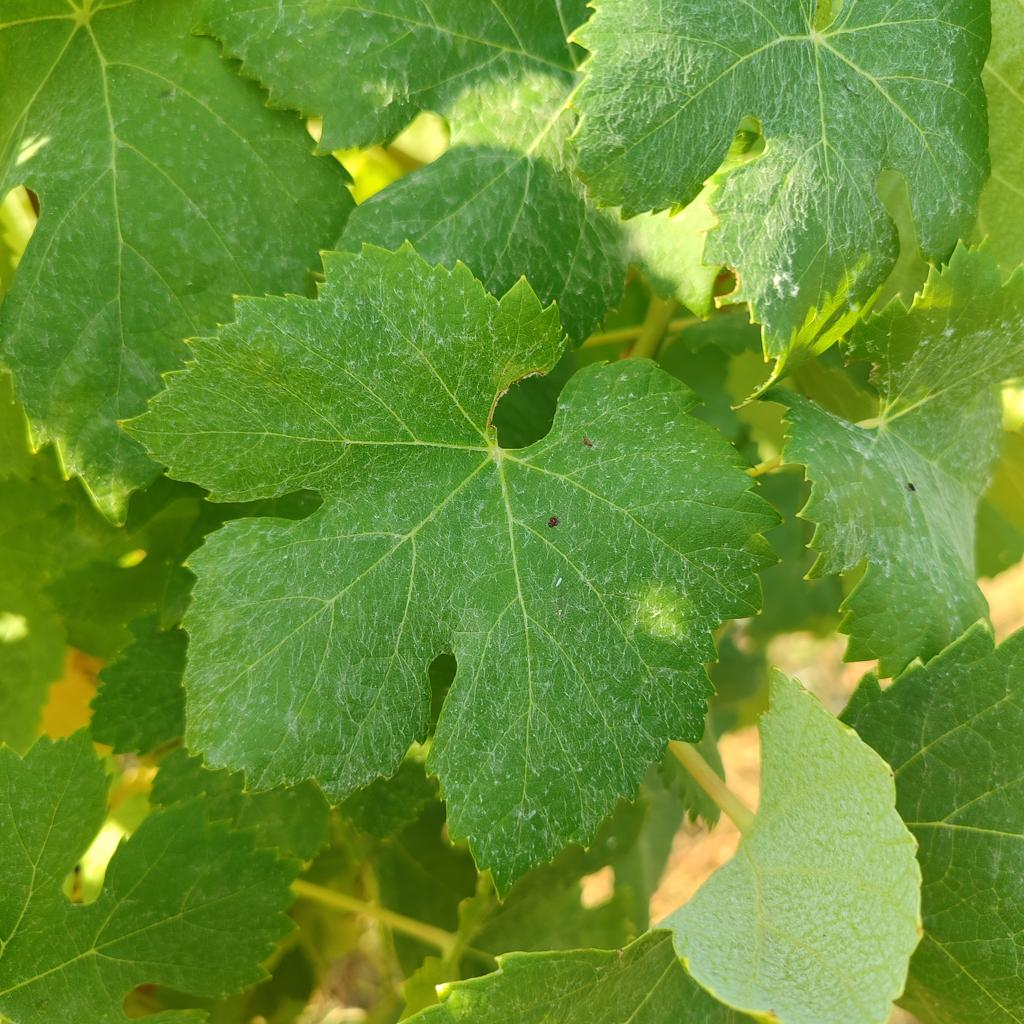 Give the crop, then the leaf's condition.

grapevine, healthy
